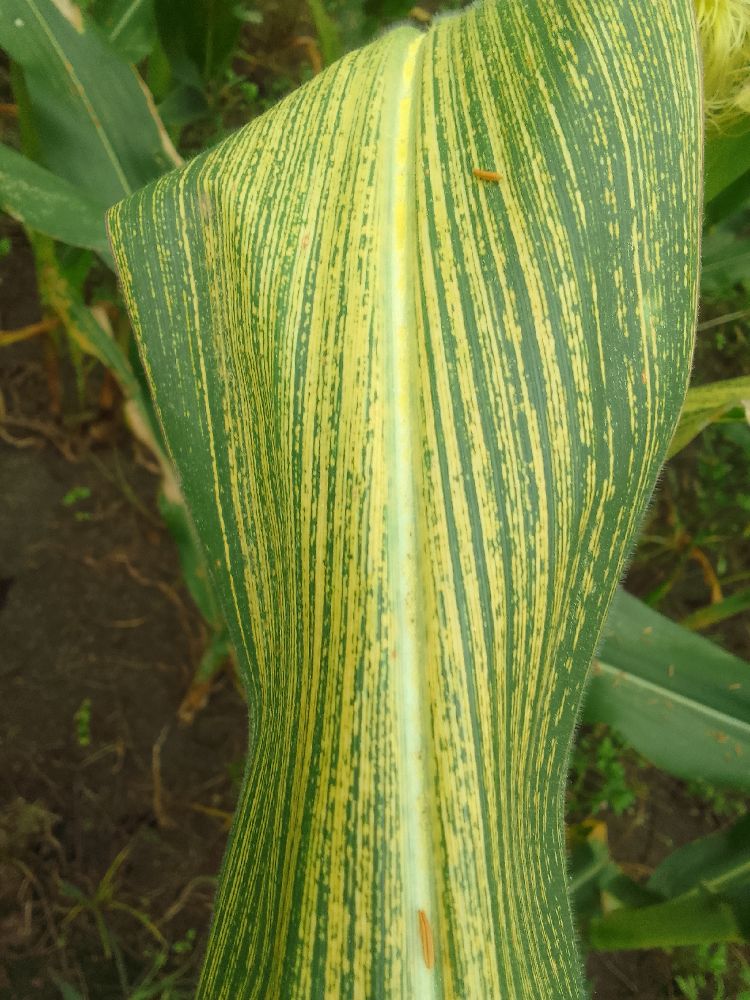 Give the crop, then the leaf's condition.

maize, maize streak virus
